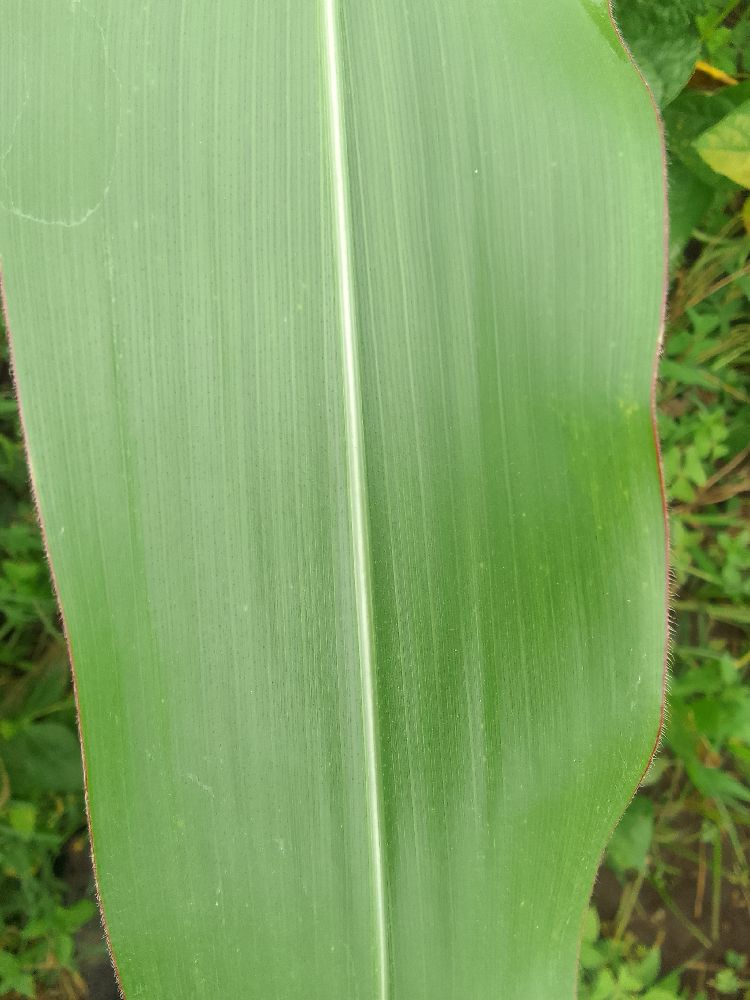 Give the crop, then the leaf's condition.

maize, healthy
